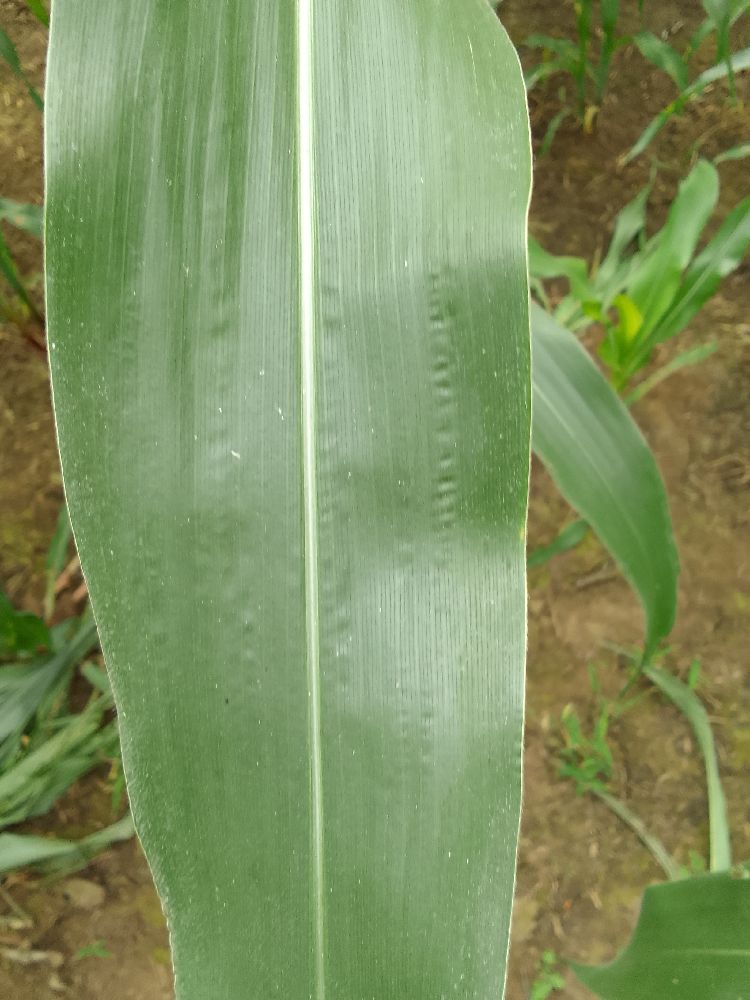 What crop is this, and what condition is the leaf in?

maize, healthy
